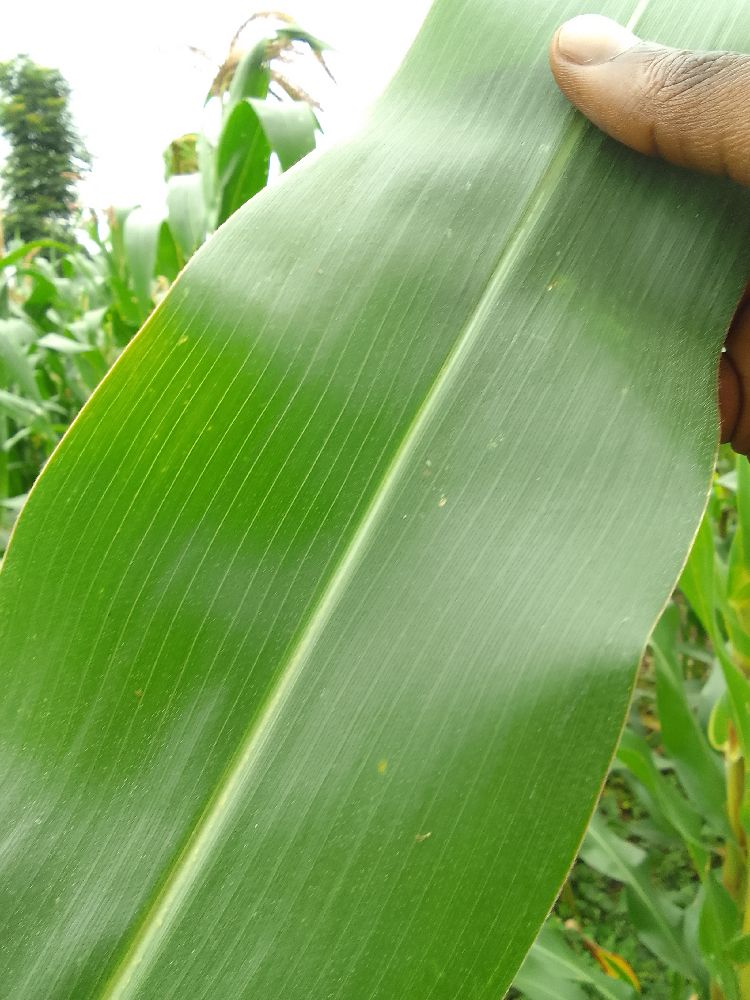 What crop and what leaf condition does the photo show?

maize, healthy
